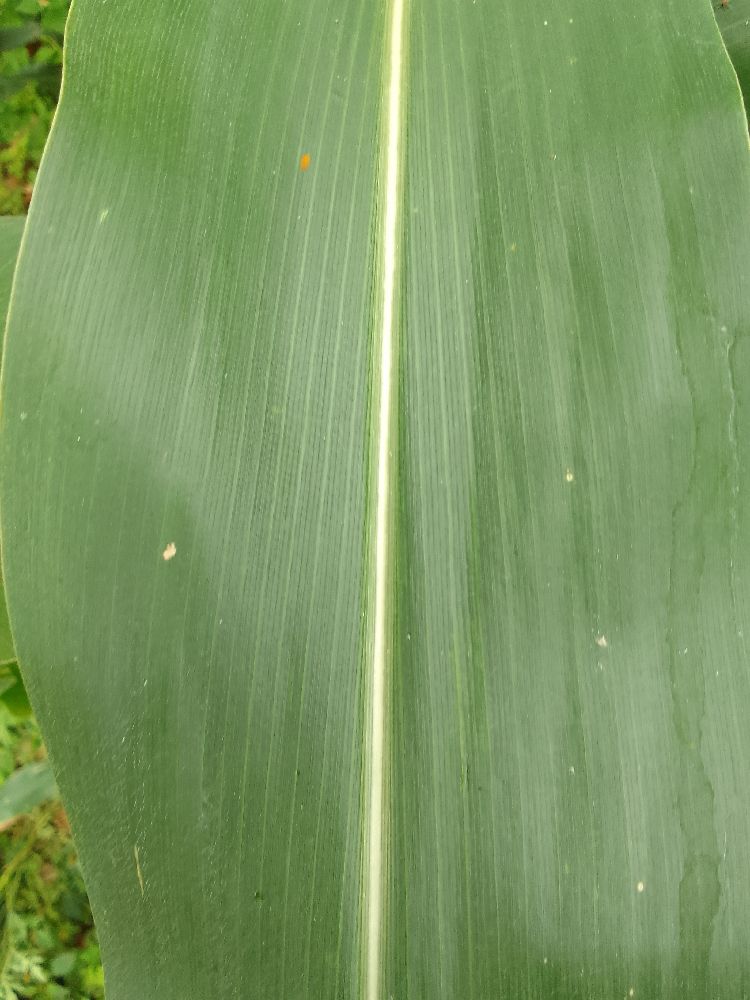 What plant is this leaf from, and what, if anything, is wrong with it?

maize, healthy
